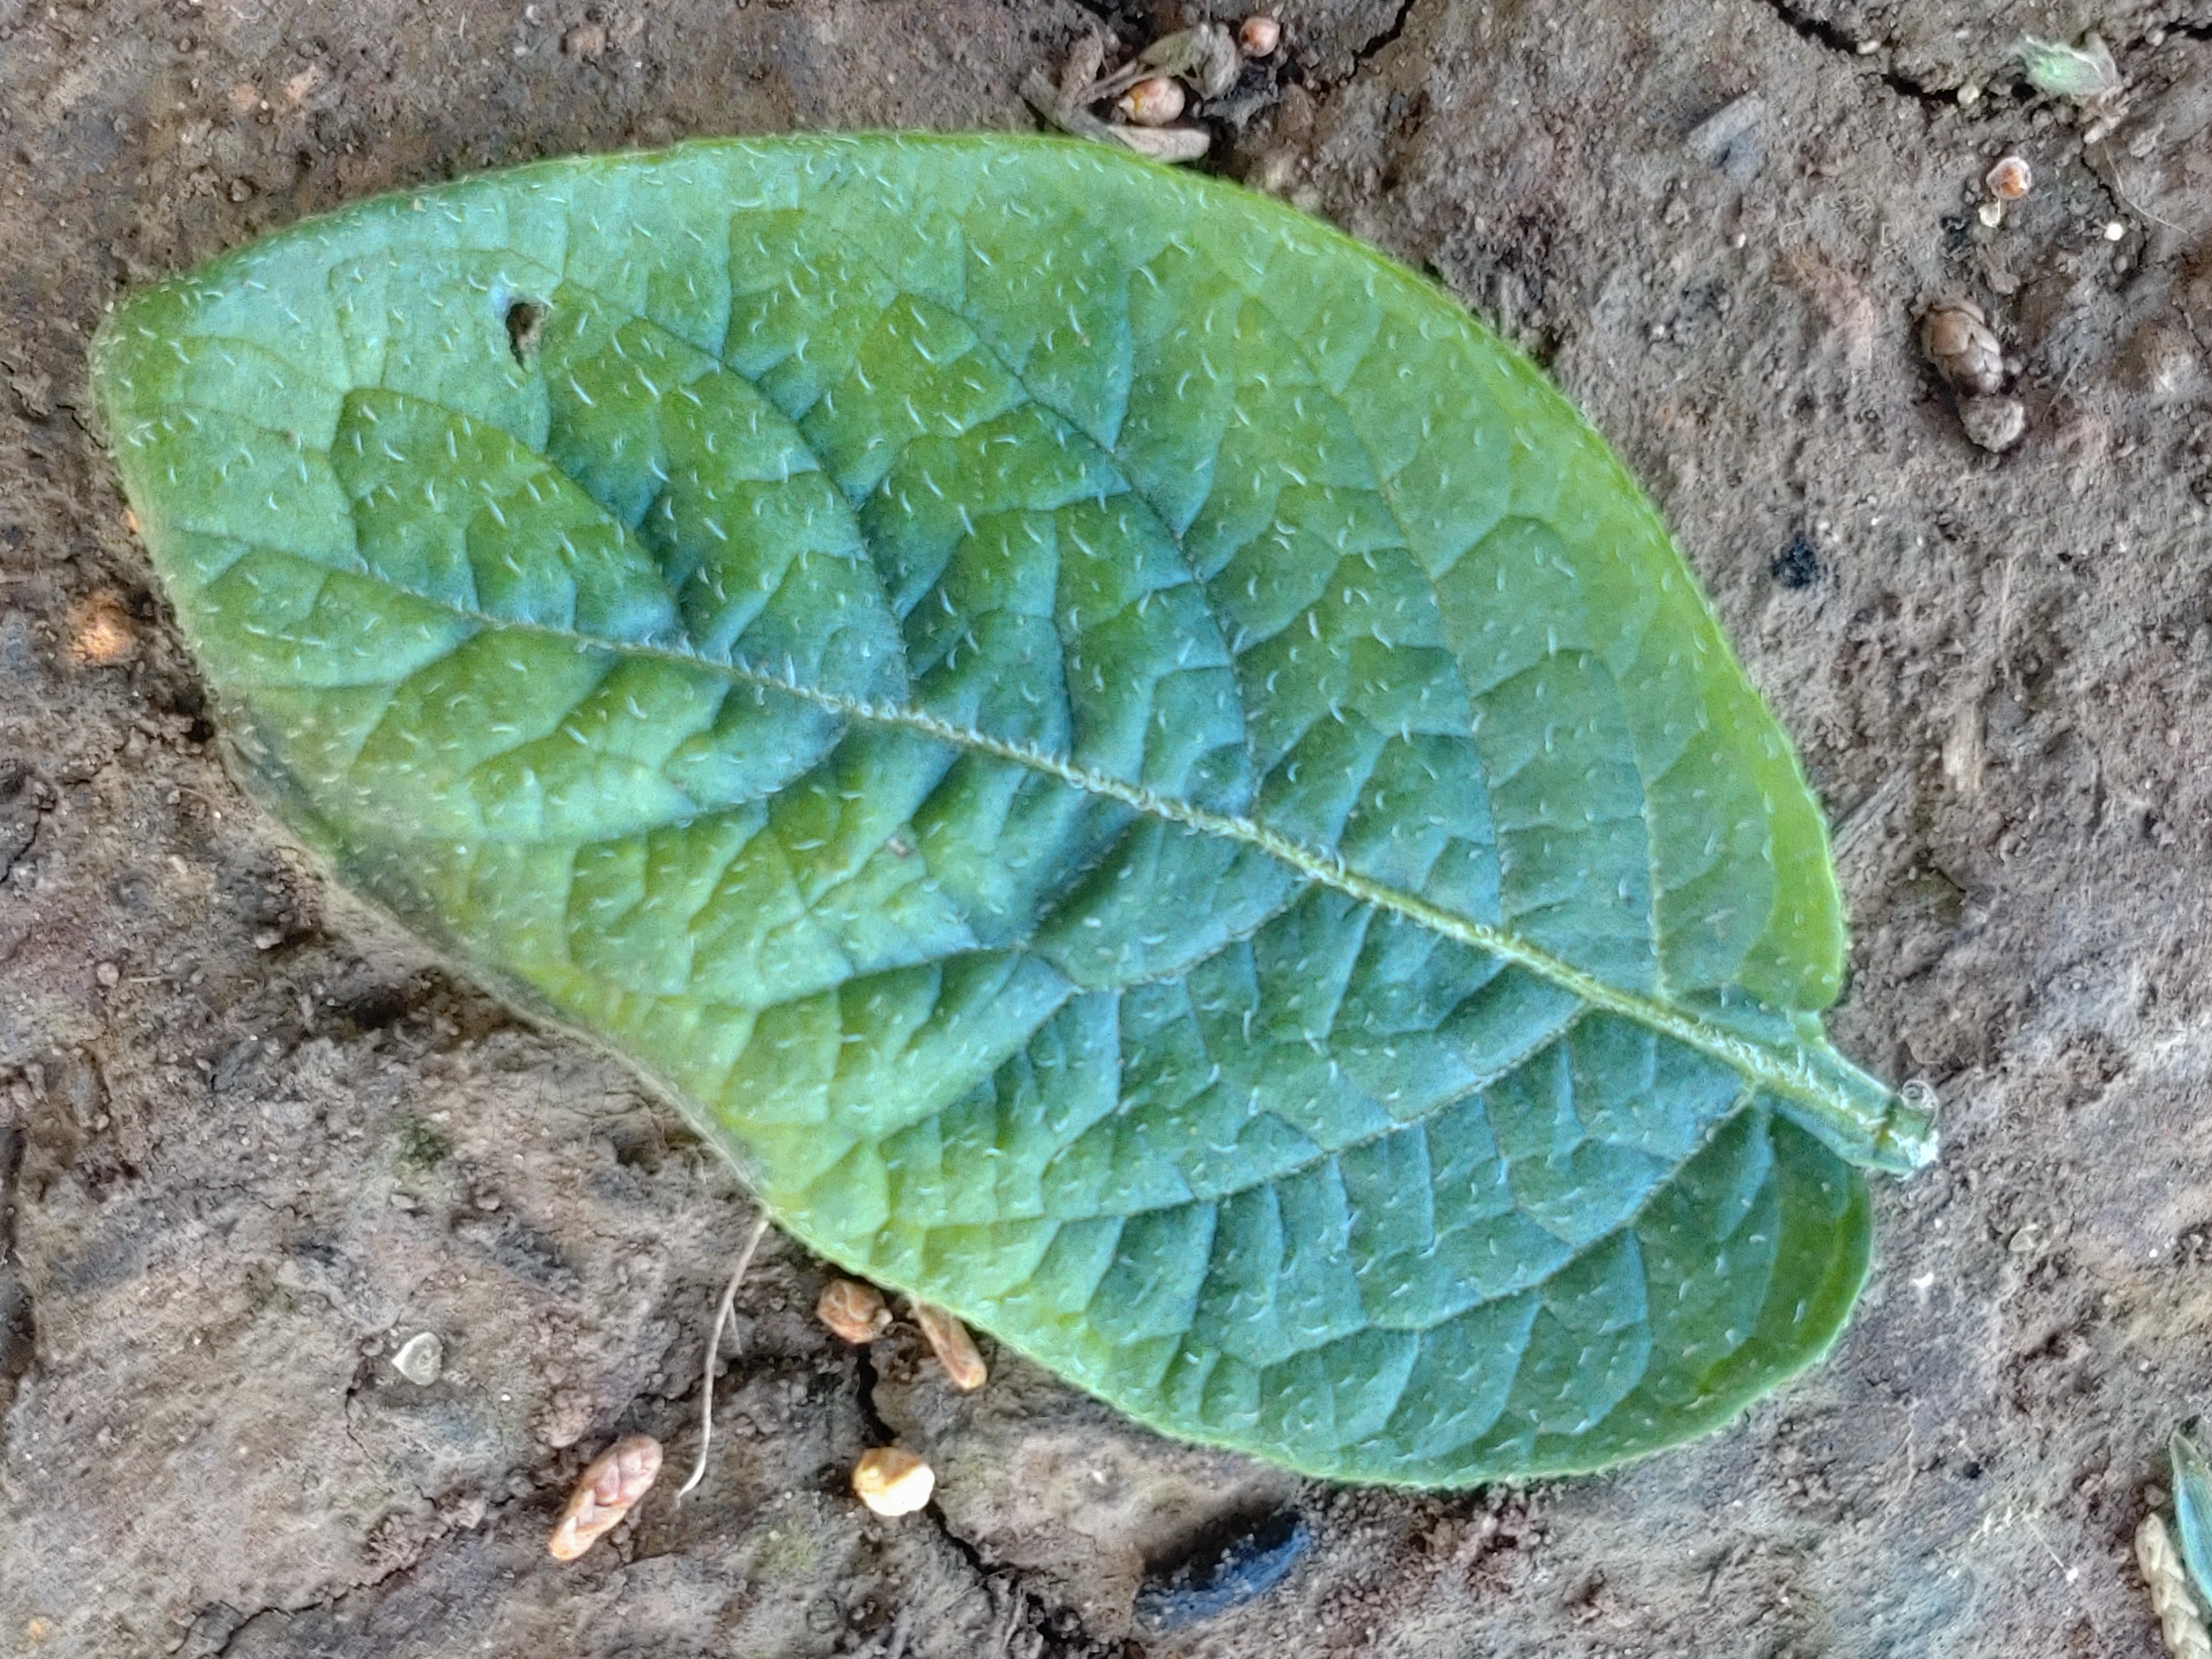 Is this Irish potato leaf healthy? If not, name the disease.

early blight
